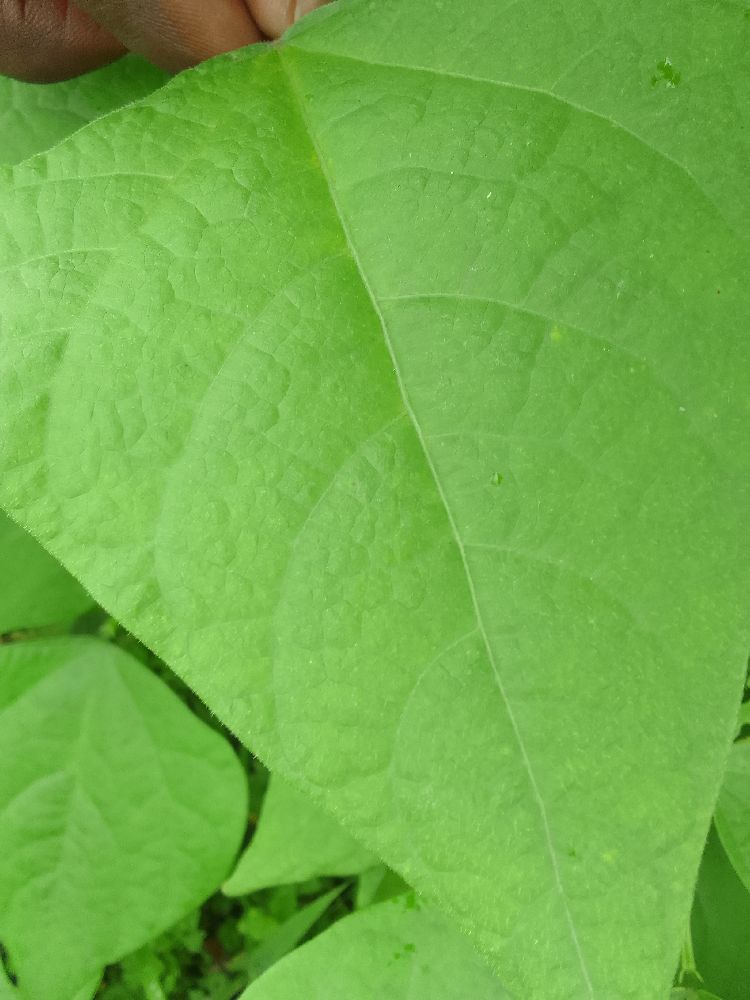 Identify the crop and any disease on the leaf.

common bean, healthy
